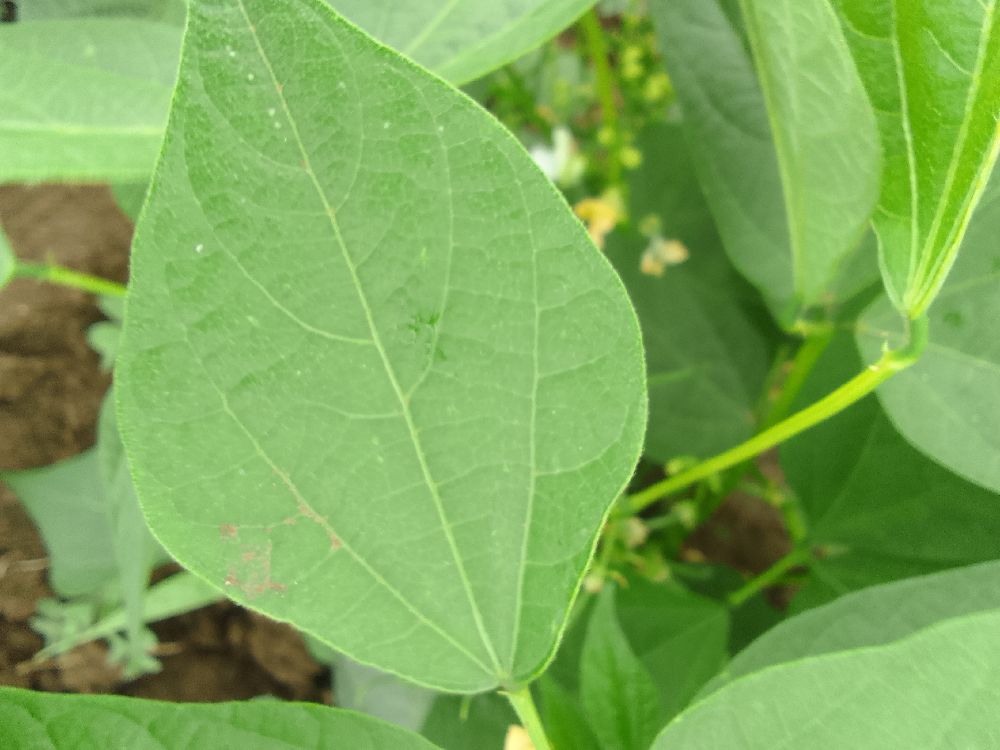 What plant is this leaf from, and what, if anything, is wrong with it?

common bean, healthy
